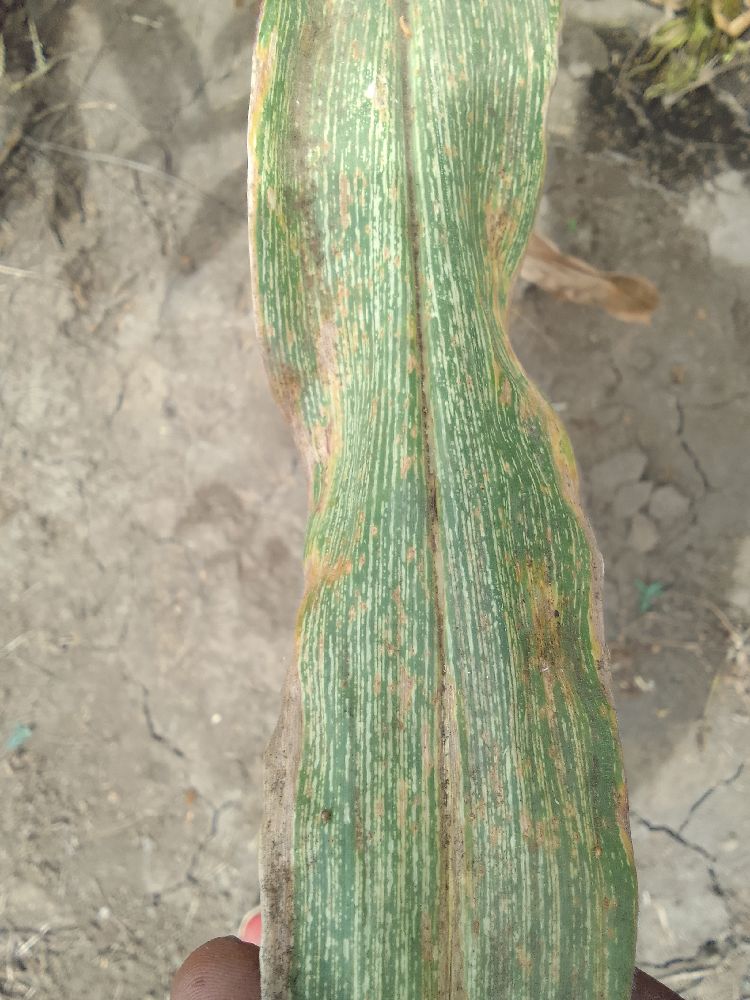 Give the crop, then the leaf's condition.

maize, maize streak virus
